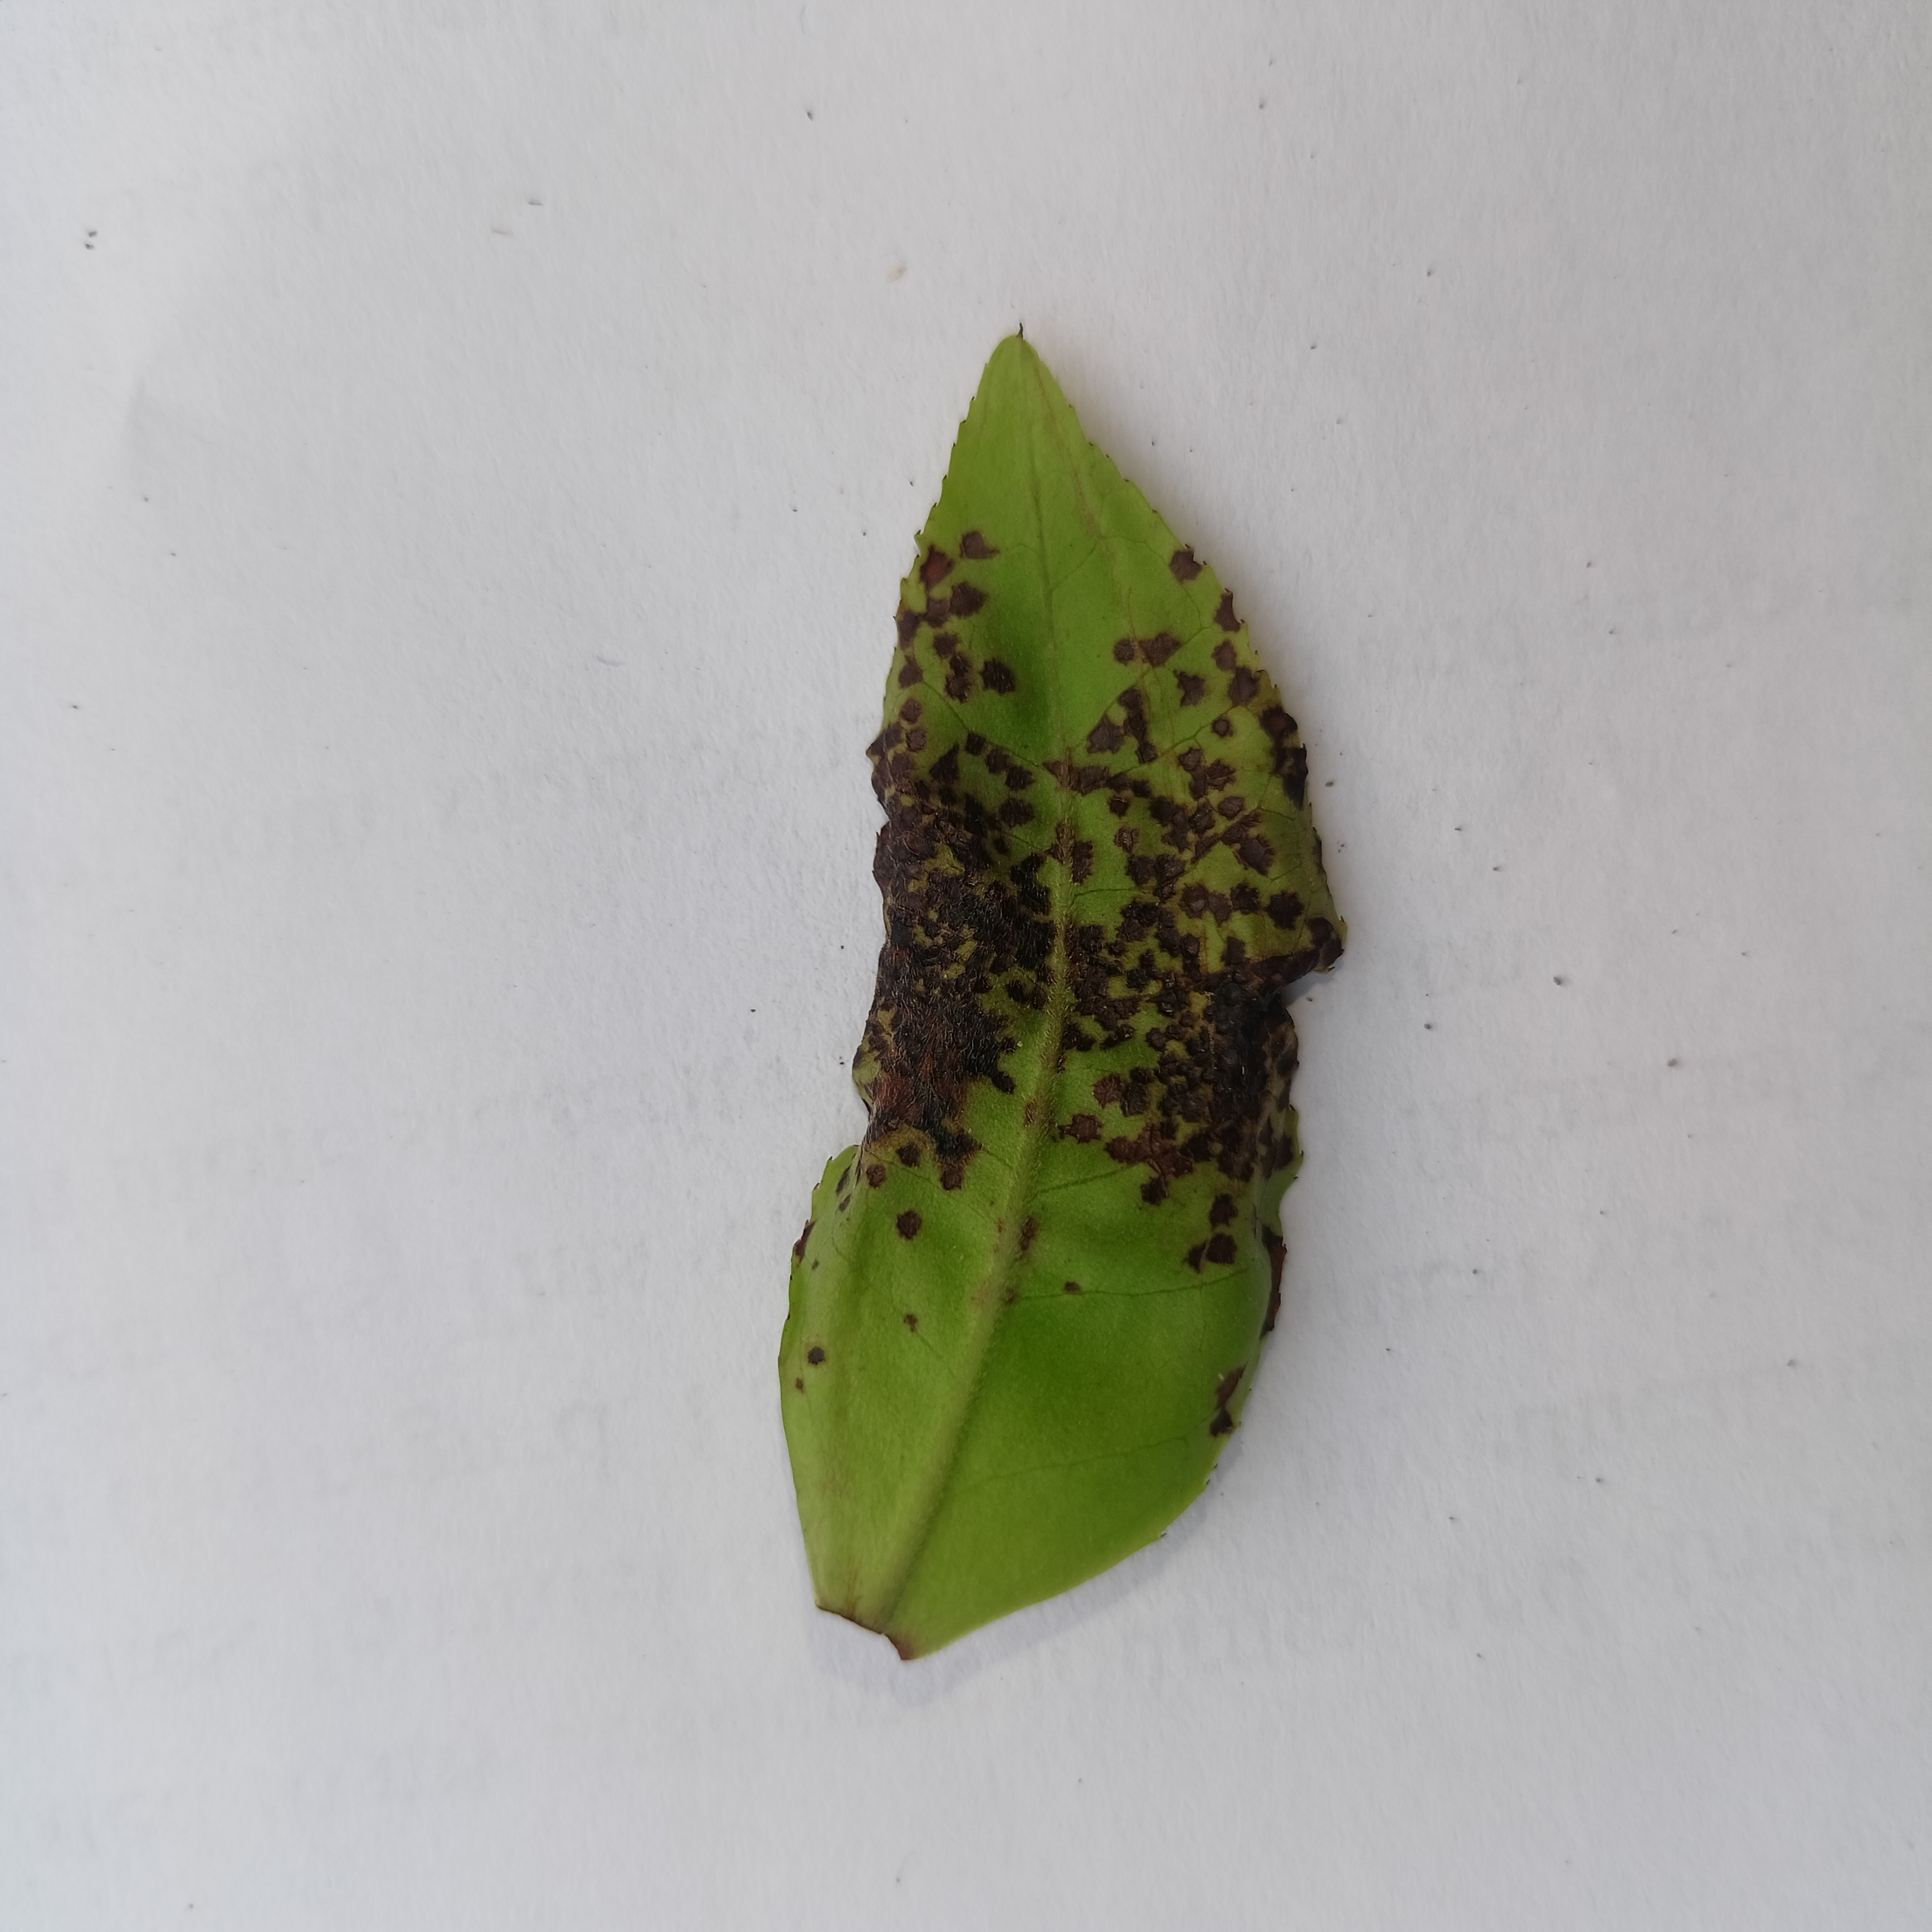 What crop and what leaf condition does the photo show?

tea, helopeltis
